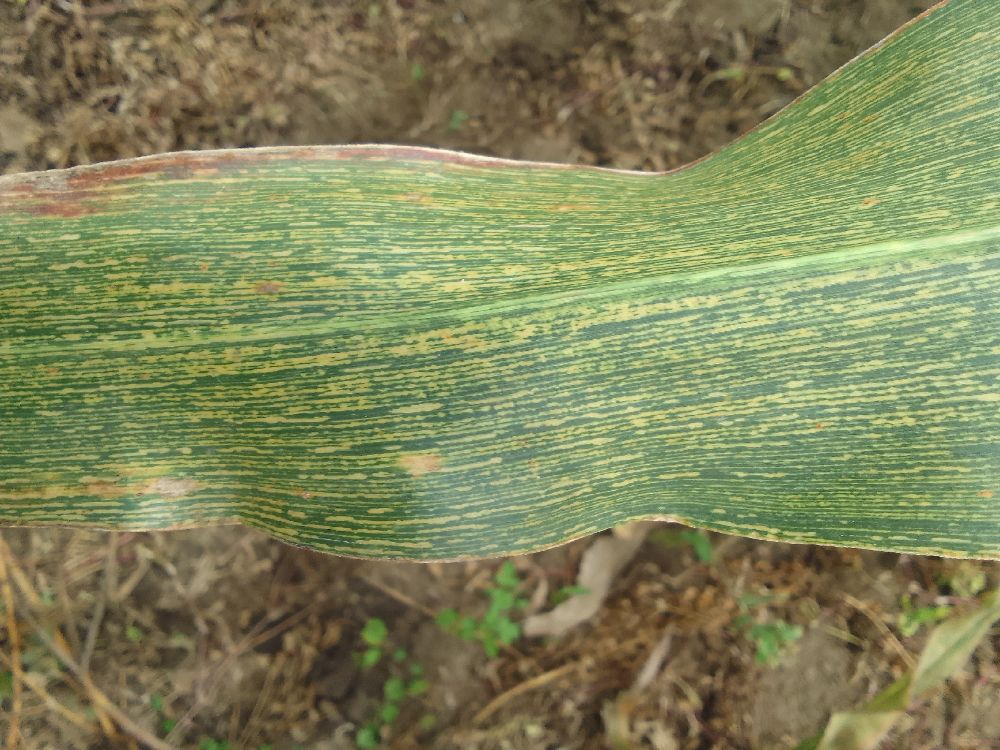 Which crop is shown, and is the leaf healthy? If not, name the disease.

maize, maize streak virus
